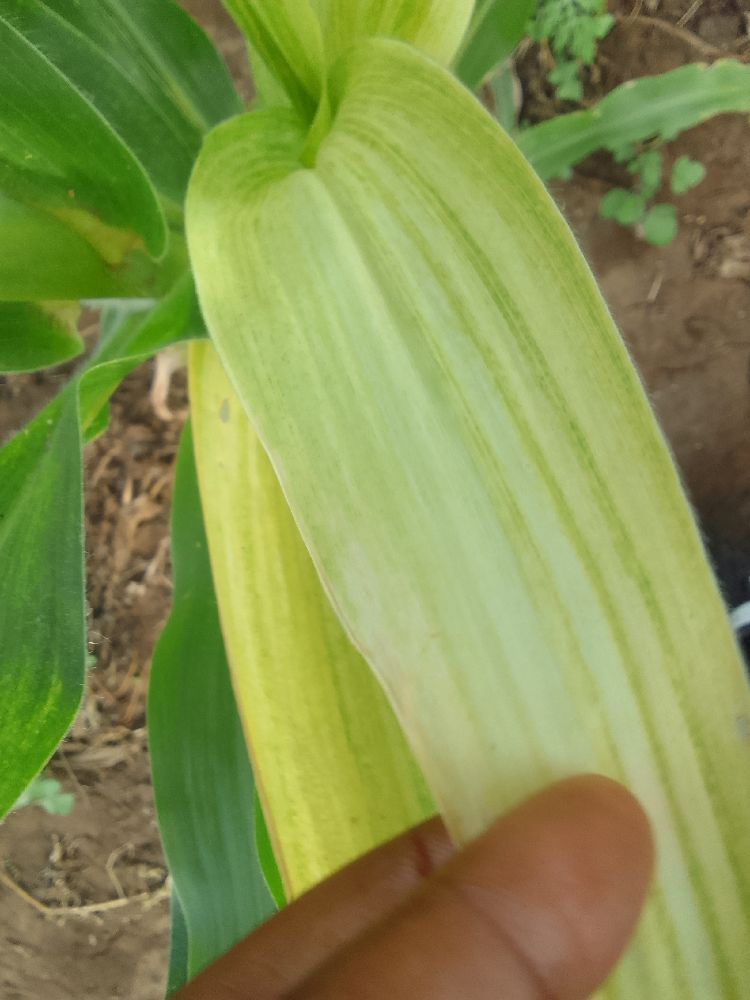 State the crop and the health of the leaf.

maize, maize lethal necrosis
